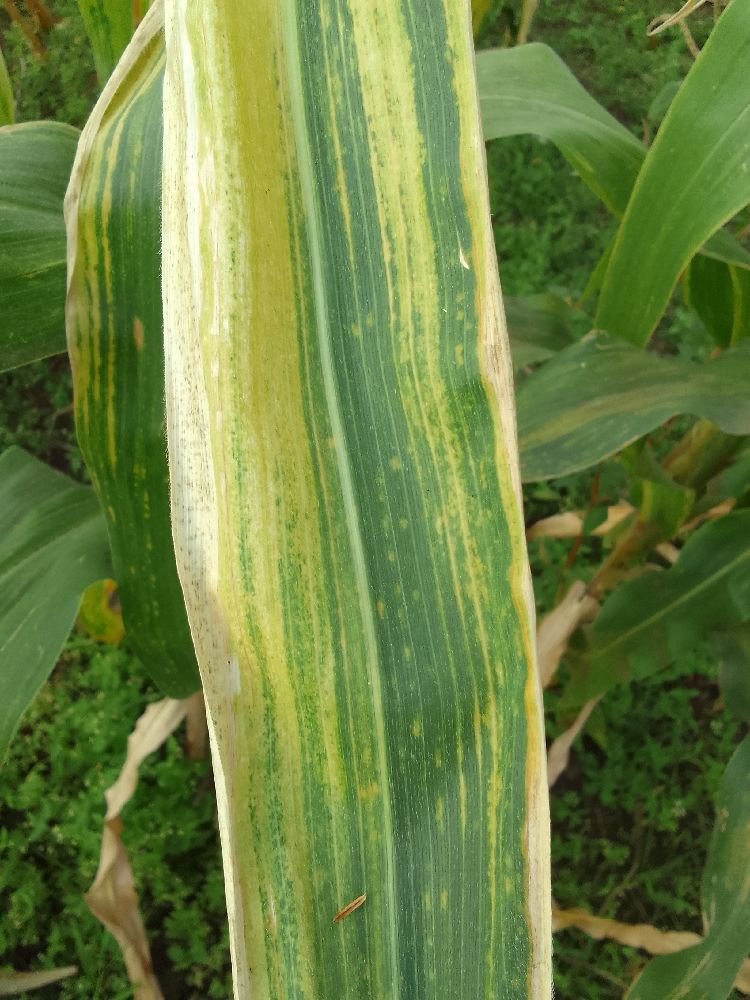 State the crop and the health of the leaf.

maize, maize lethal necrosis
